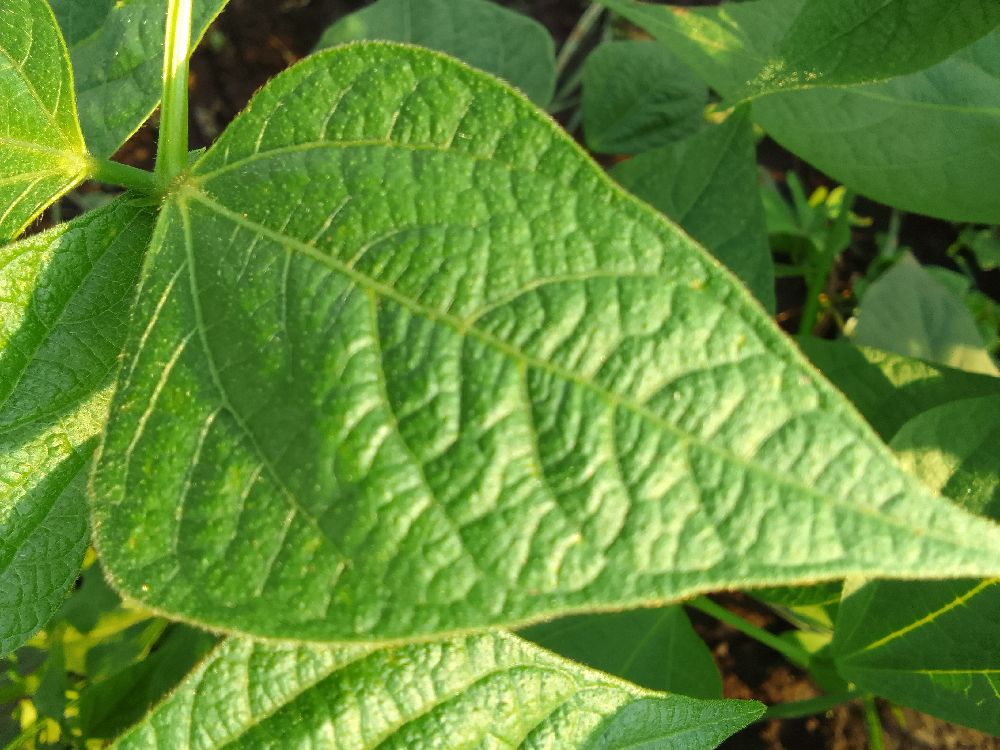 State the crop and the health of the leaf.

common bean, healthy
